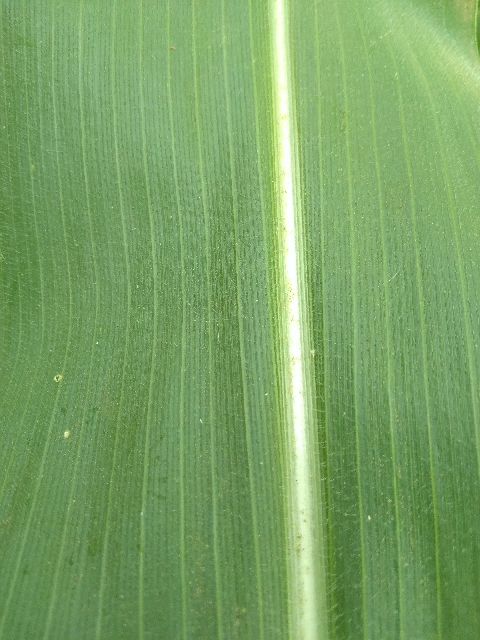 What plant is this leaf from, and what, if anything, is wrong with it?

maize, healthy
